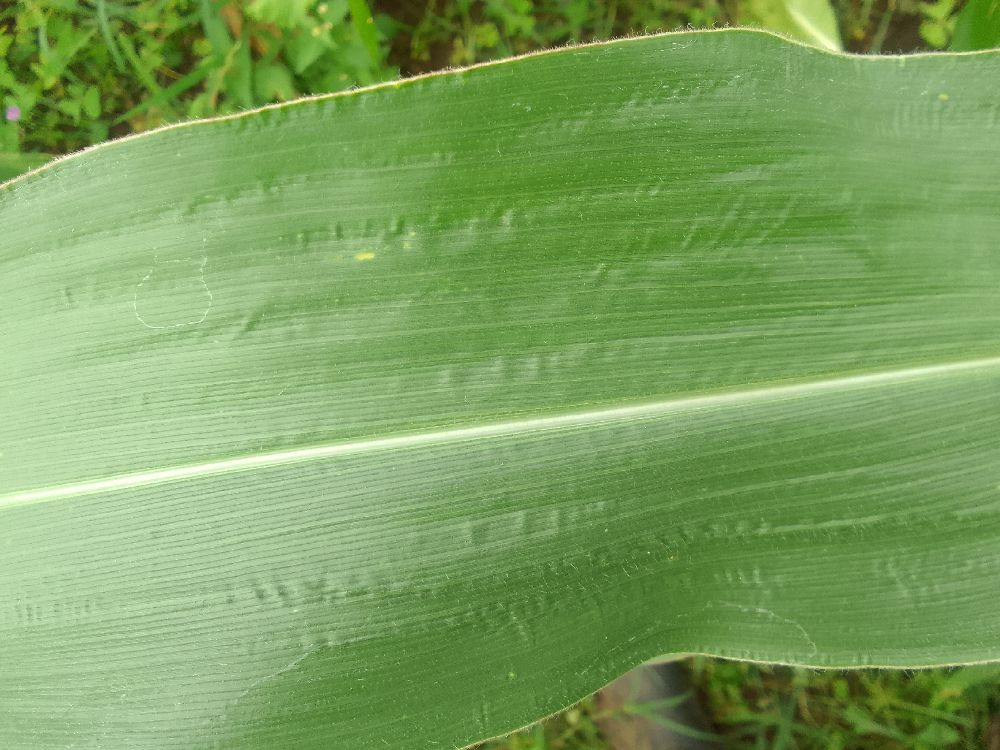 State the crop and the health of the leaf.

maize, healthy
